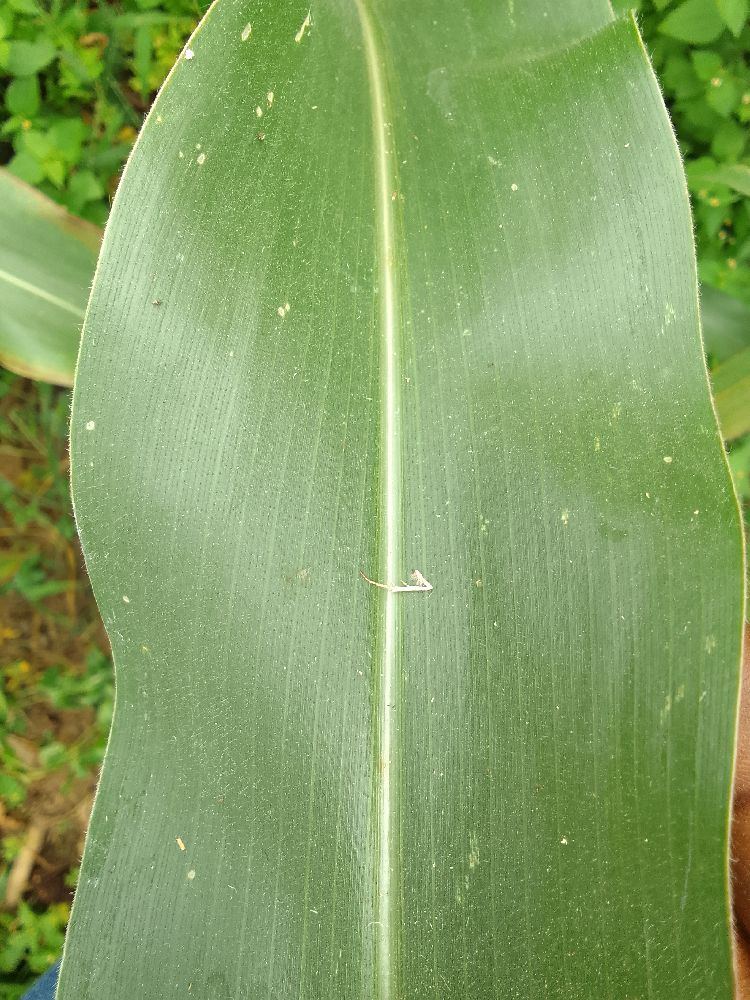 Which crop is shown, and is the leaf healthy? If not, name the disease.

maize, healthy
